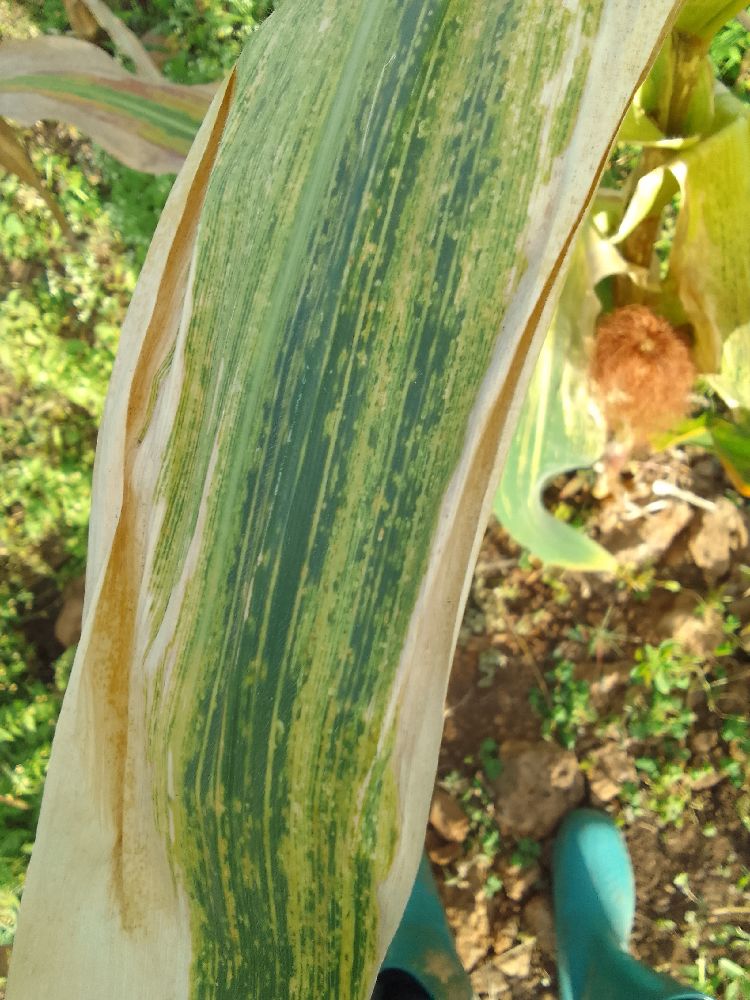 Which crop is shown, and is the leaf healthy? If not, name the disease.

maize, maize lethal necrosis
